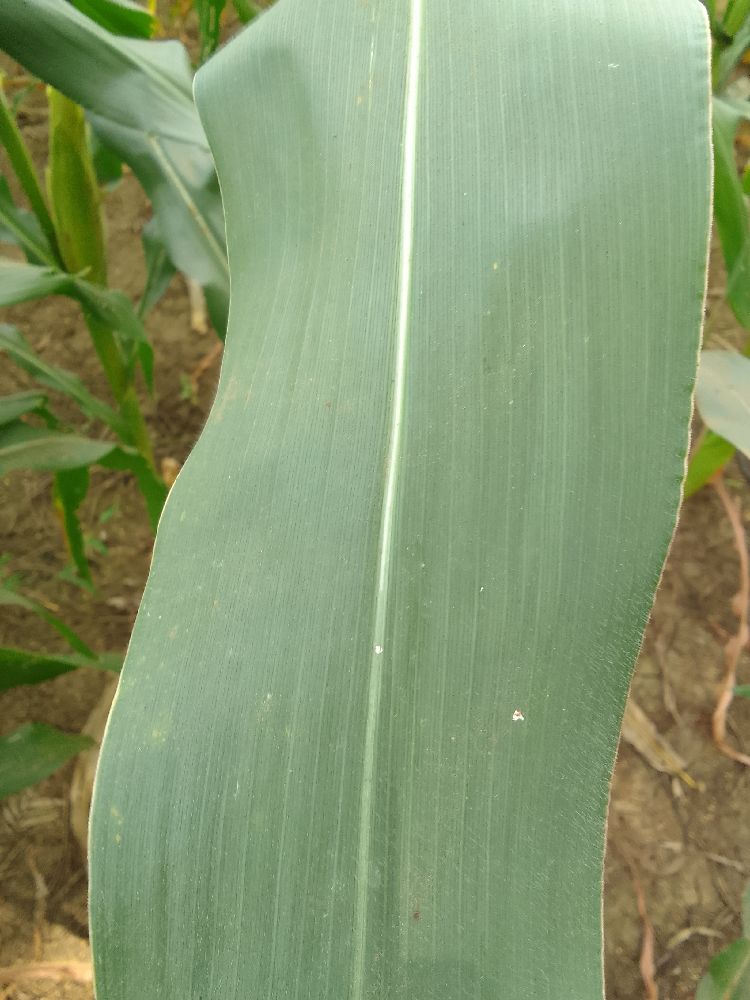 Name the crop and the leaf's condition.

maize, healthy
